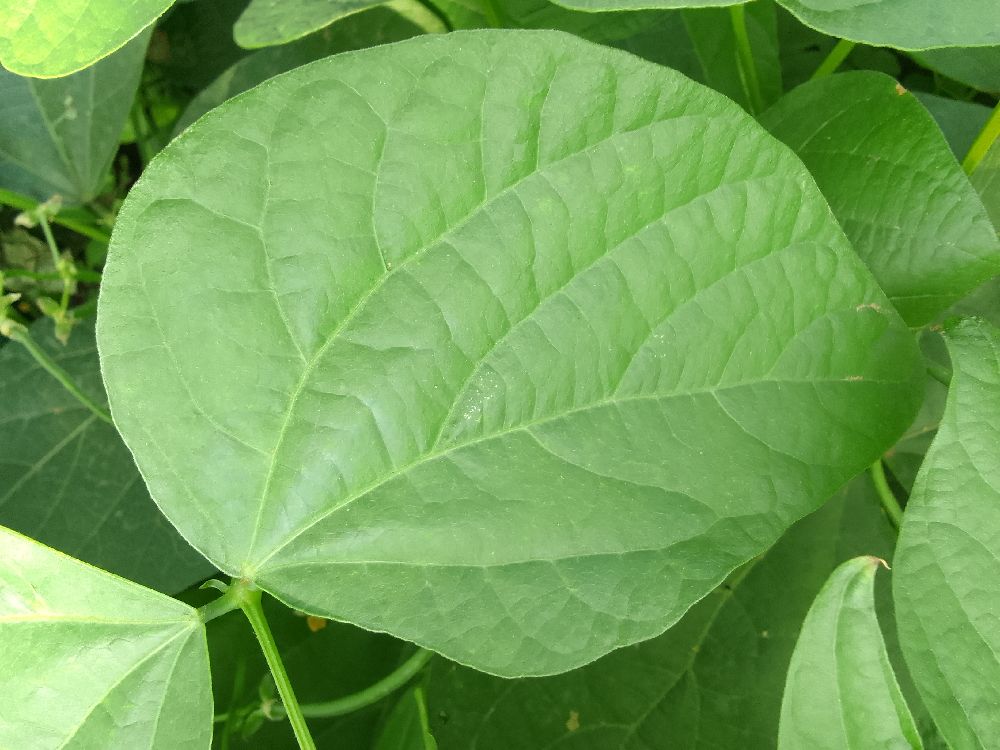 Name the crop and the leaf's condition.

common bean, healthy
